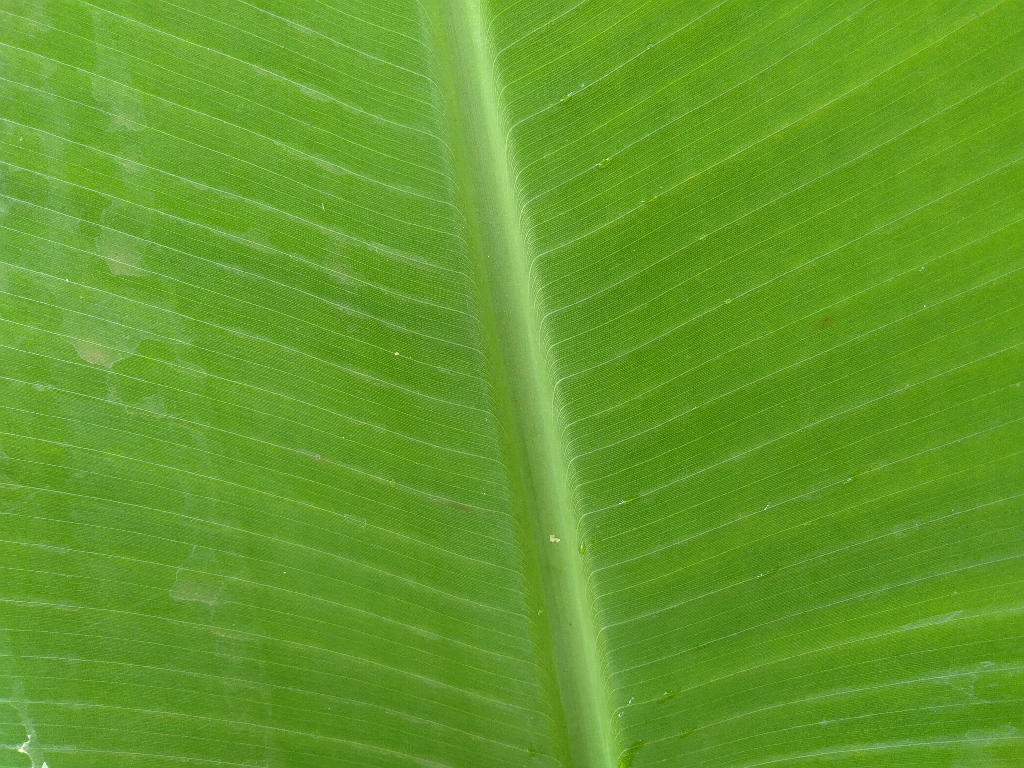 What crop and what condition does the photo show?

banana, healthy
